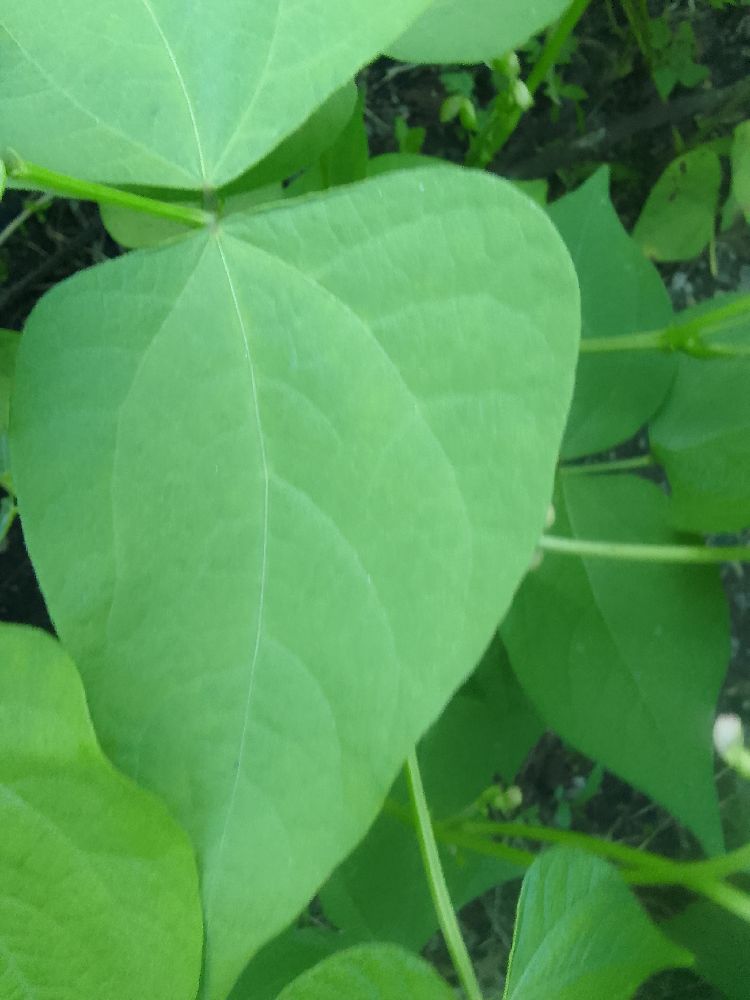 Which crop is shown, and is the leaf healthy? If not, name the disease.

common bean, healthy
